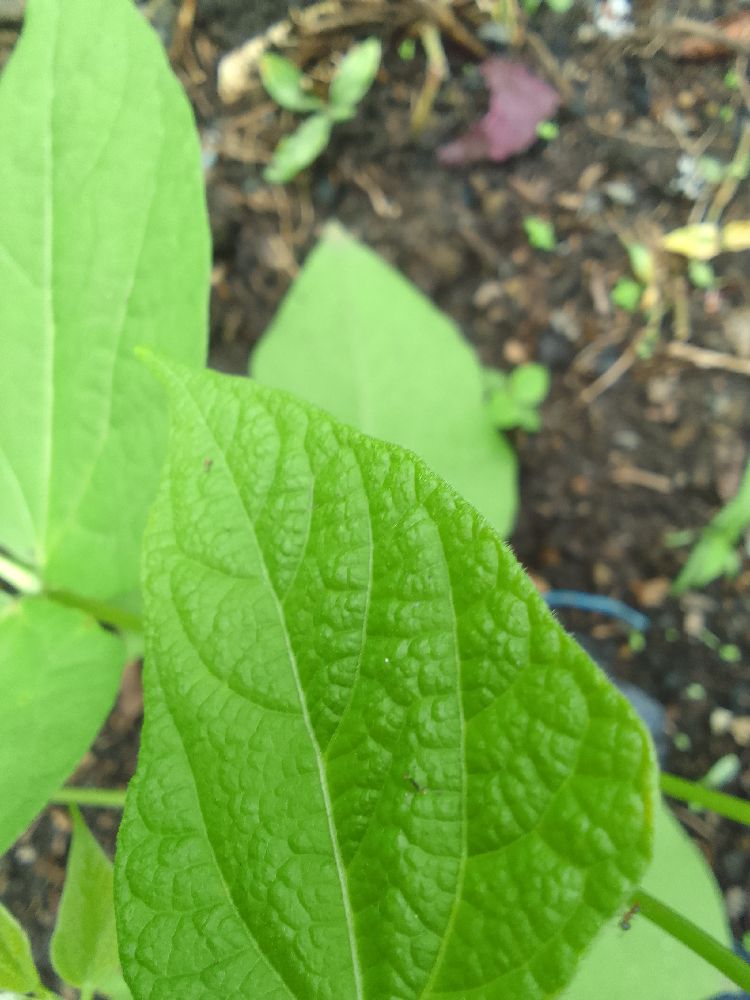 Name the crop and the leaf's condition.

common bean, healthy
